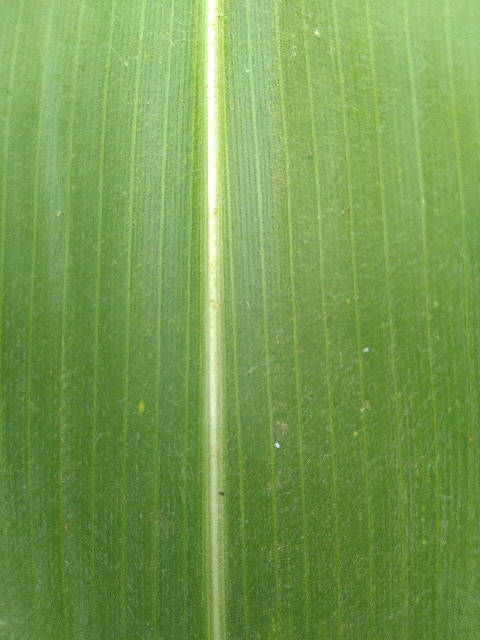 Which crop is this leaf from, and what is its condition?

maize, healthy
